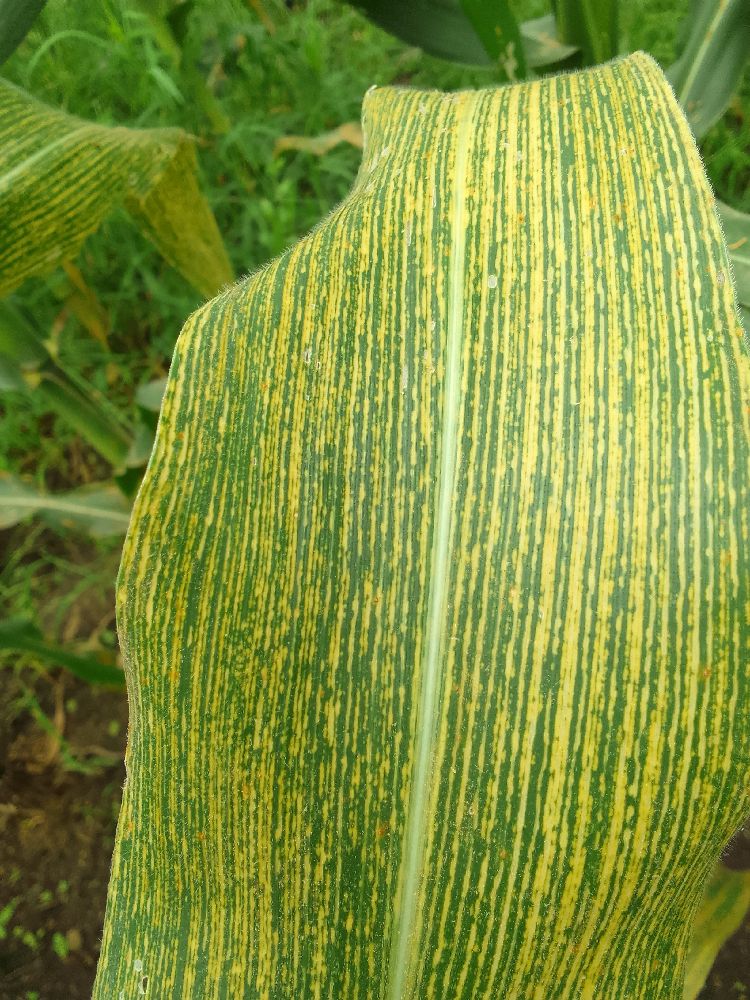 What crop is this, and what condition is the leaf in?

maize, maize streak virus
